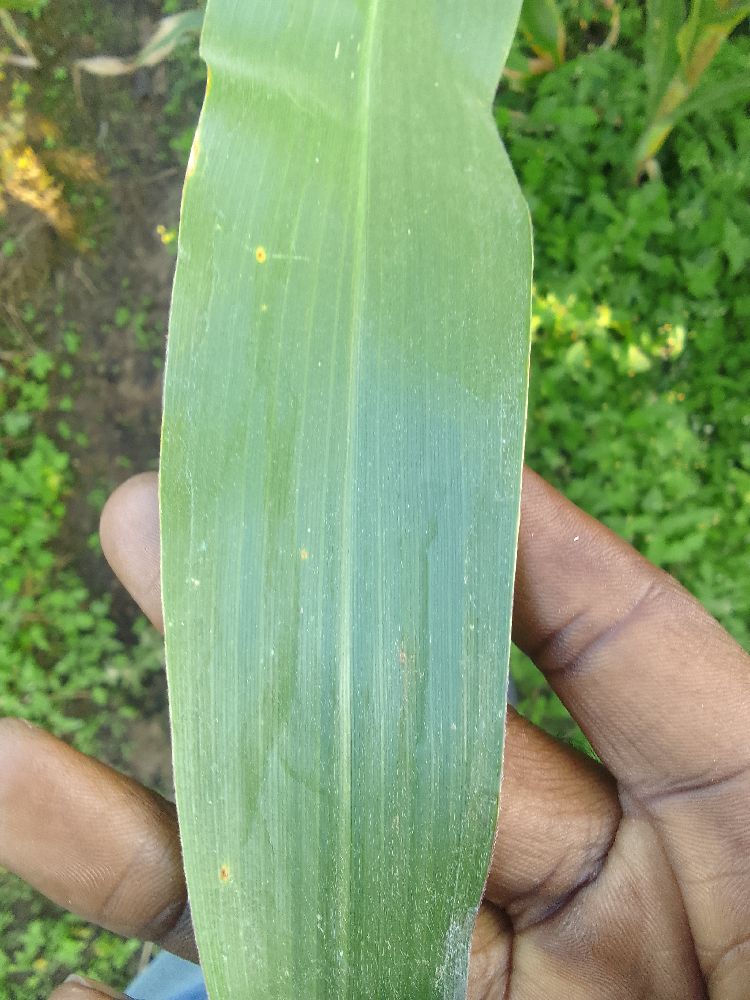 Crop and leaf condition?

maize, healthy
